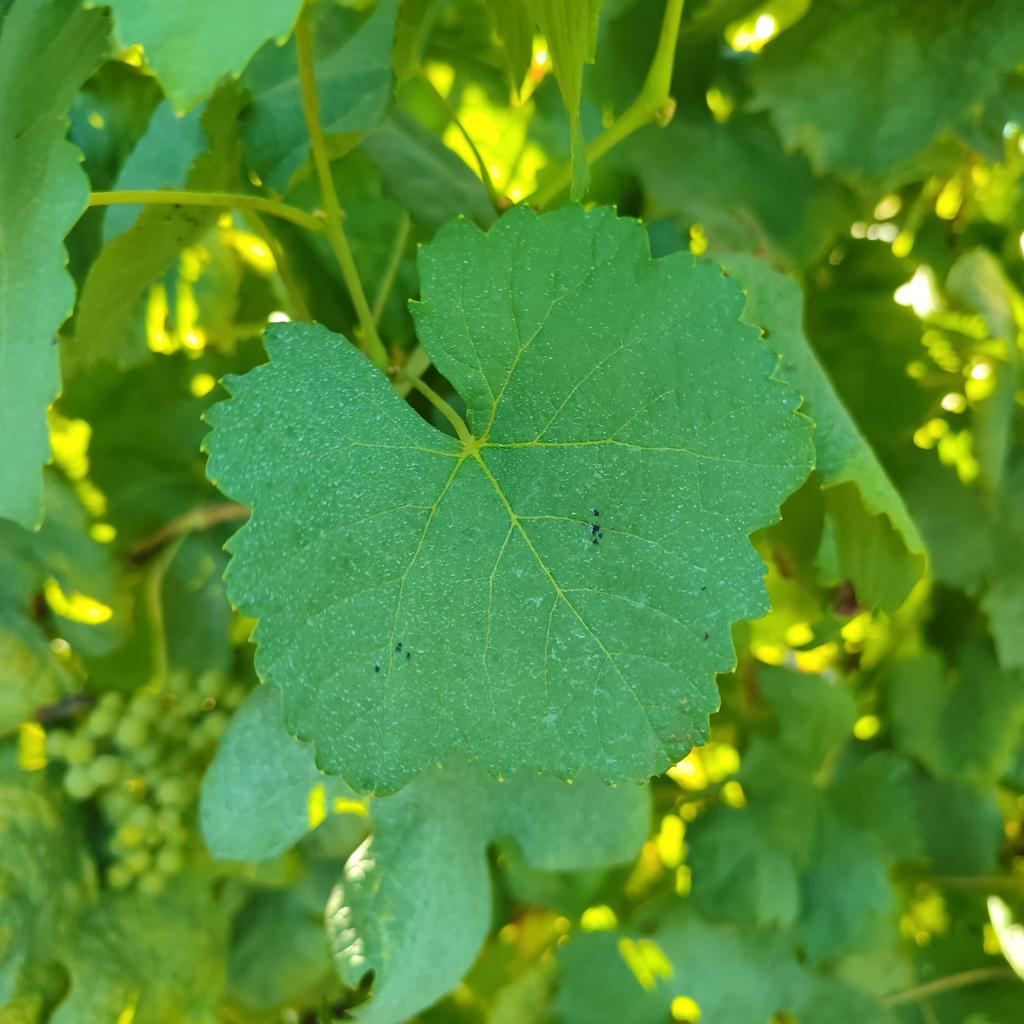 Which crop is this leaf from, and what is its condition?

grapevine, healthy
